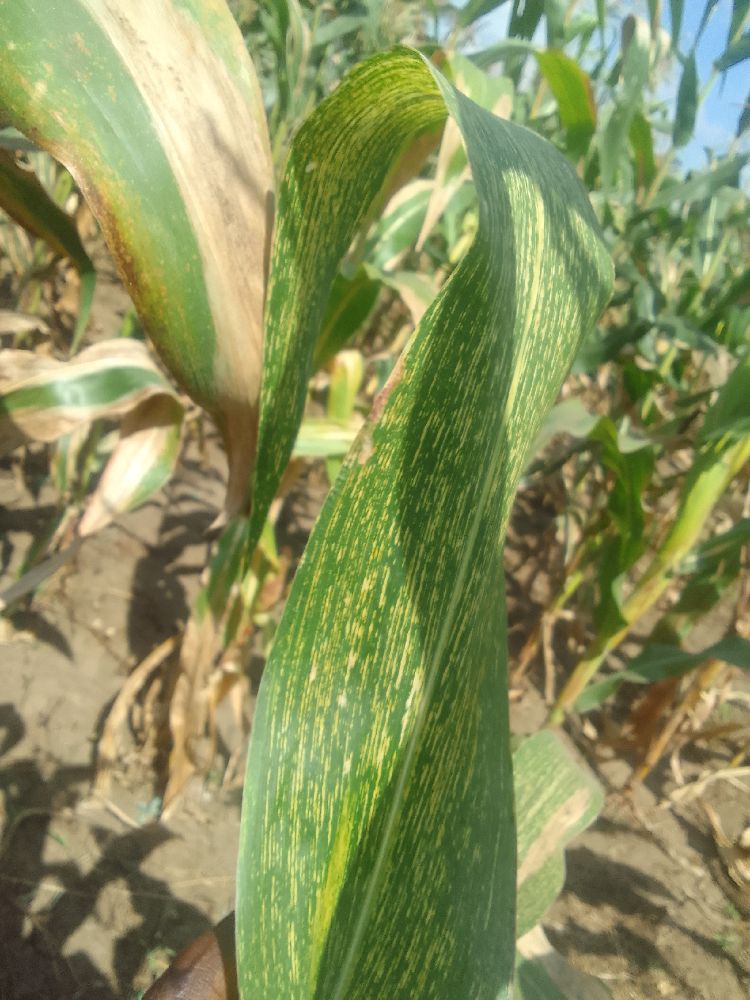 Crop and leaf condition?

maize, maize streak virus
